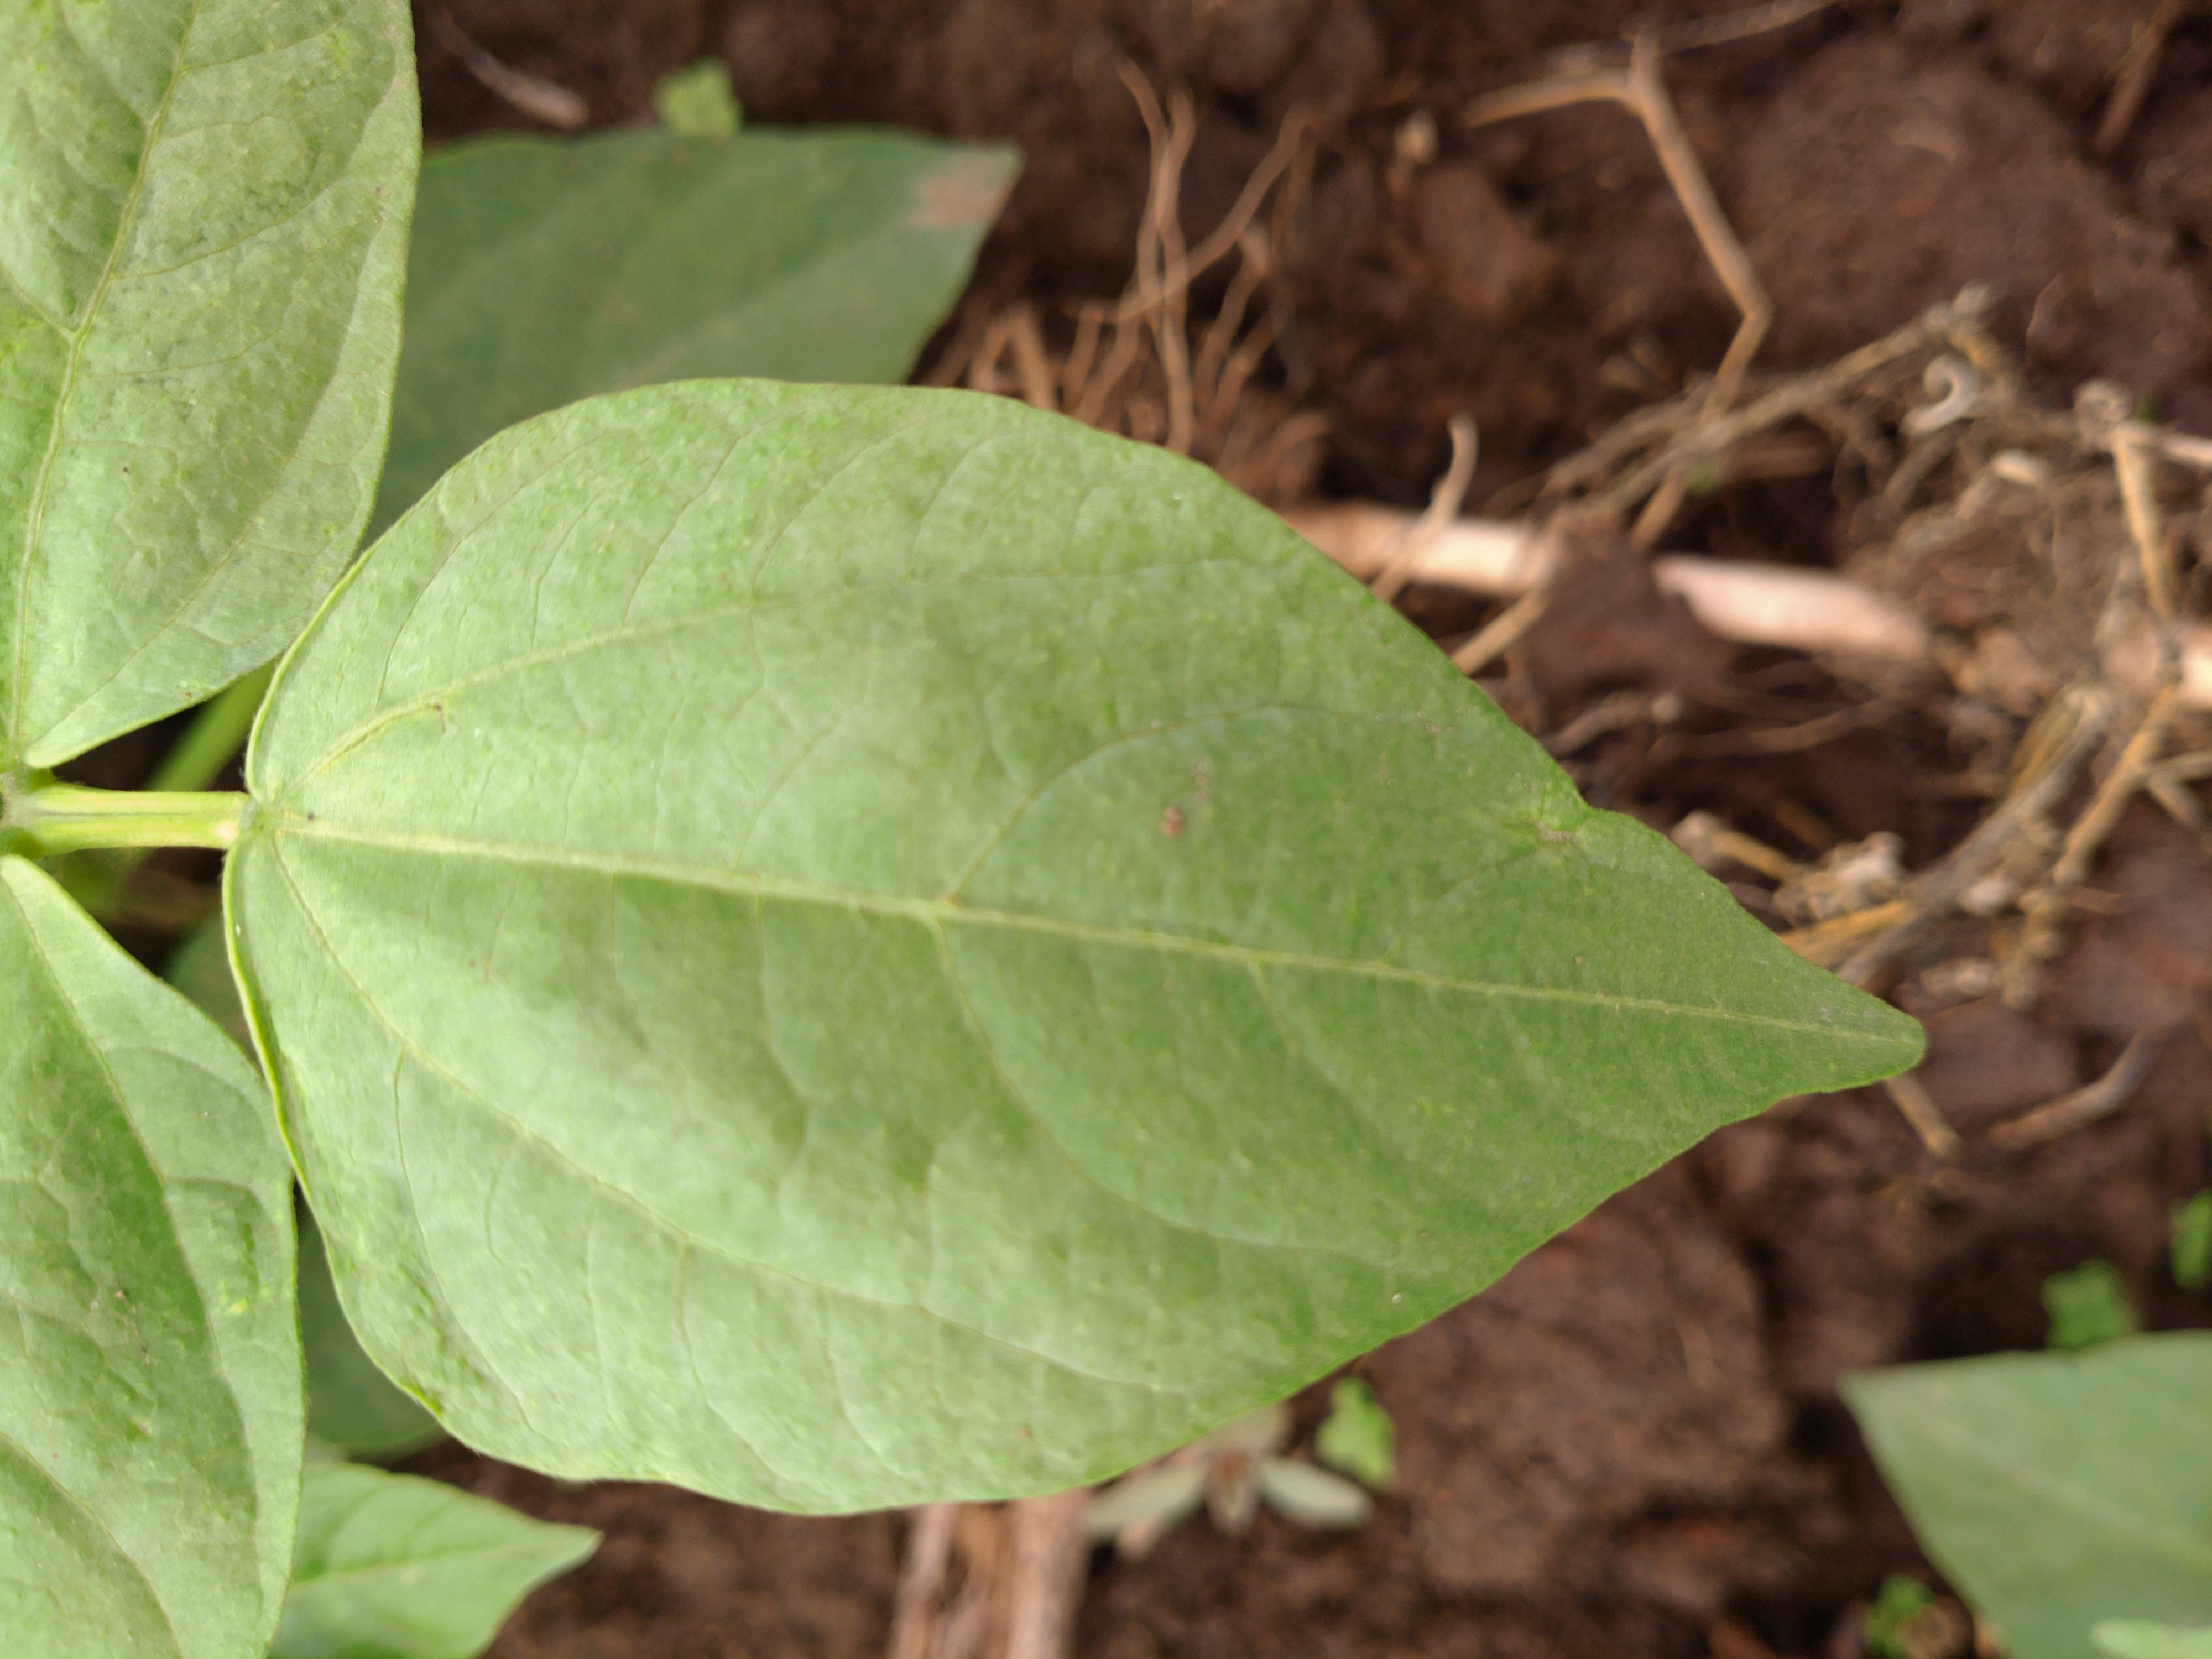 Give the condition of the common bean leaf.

healthy
